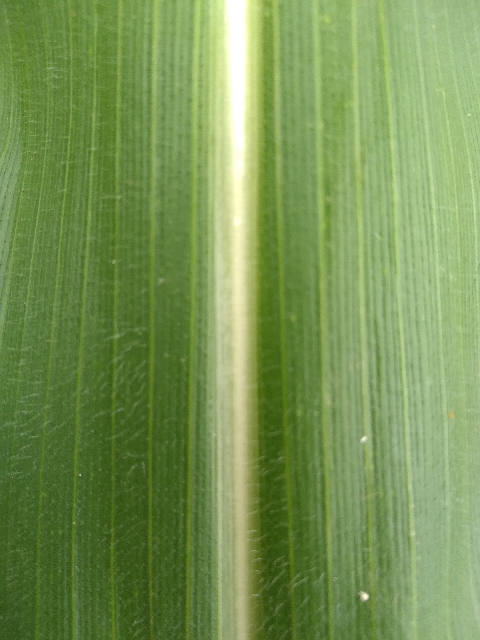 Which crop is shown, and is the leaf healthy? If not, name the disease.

maize, healthy
